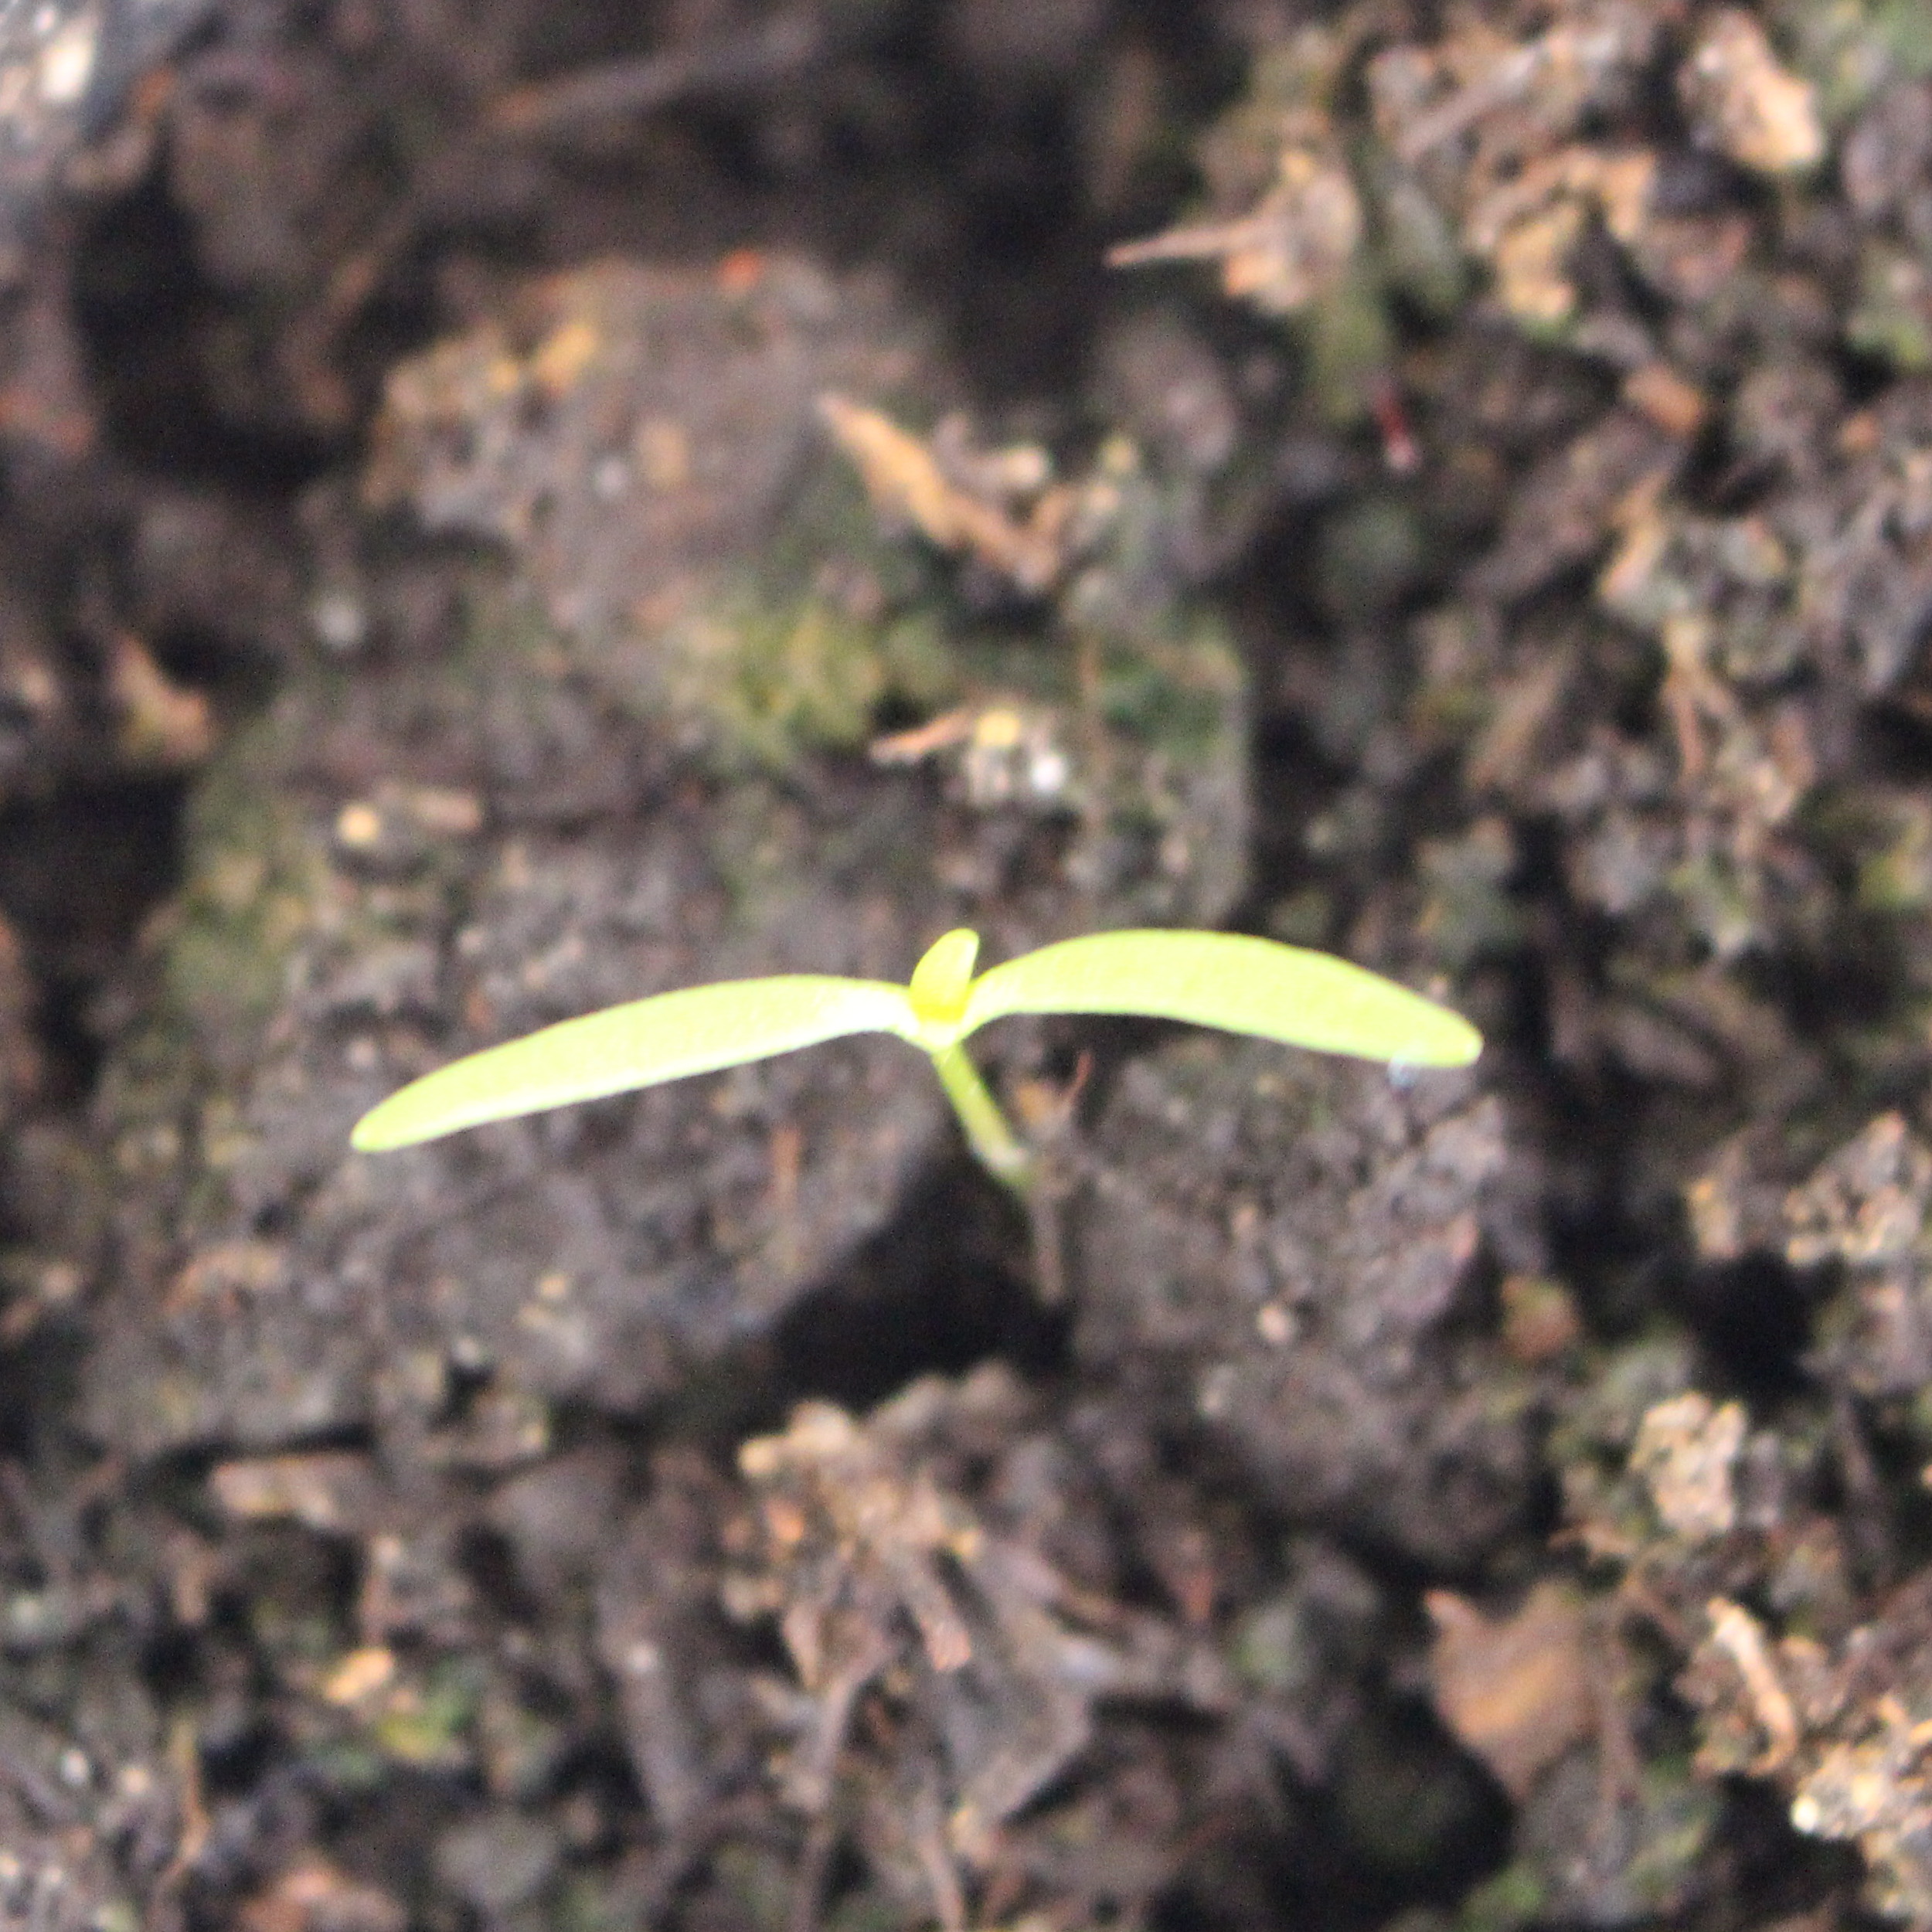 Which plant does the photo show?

Papaver rhoeas
